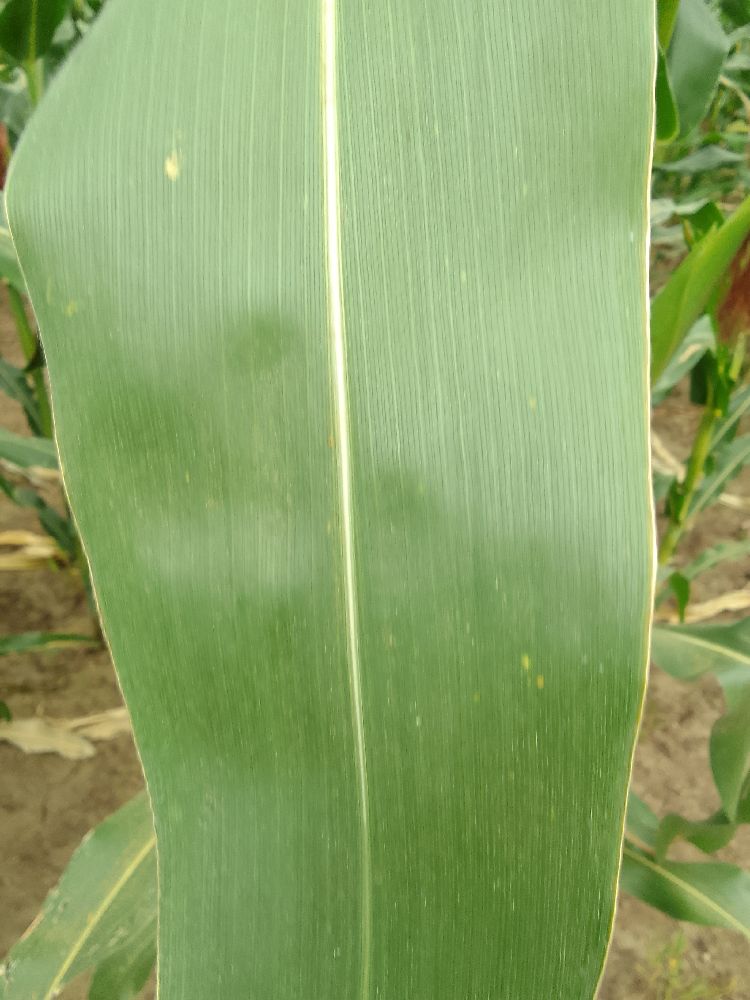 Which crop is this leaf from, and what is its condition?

maize, healthy
